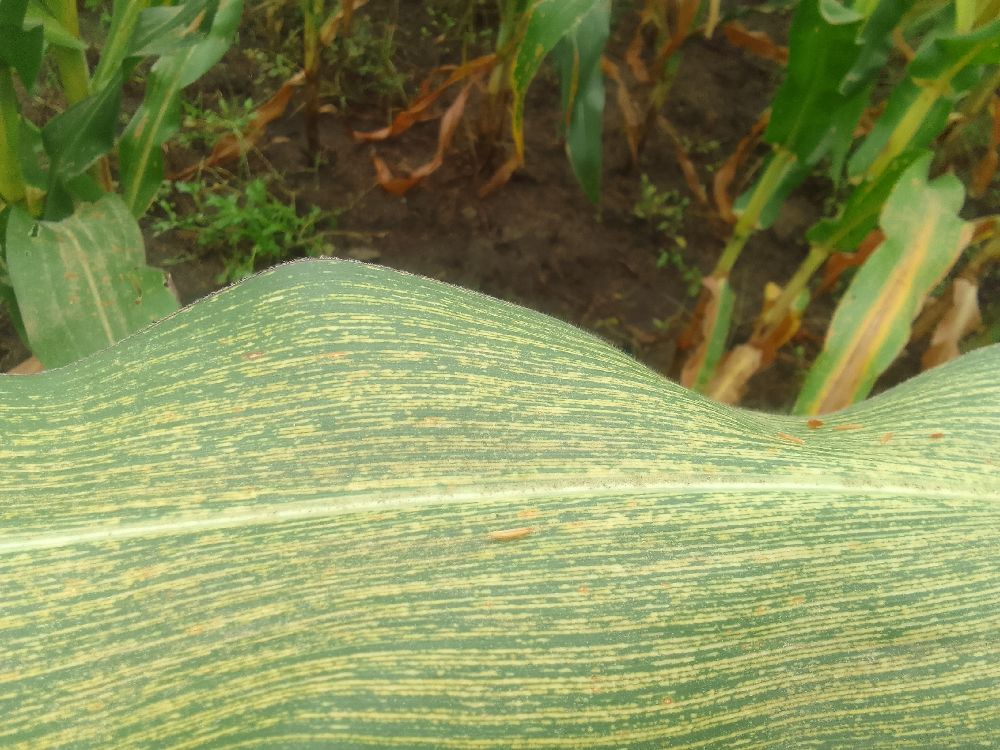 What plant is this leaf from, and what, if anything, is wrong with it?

maize, maize streak virus
